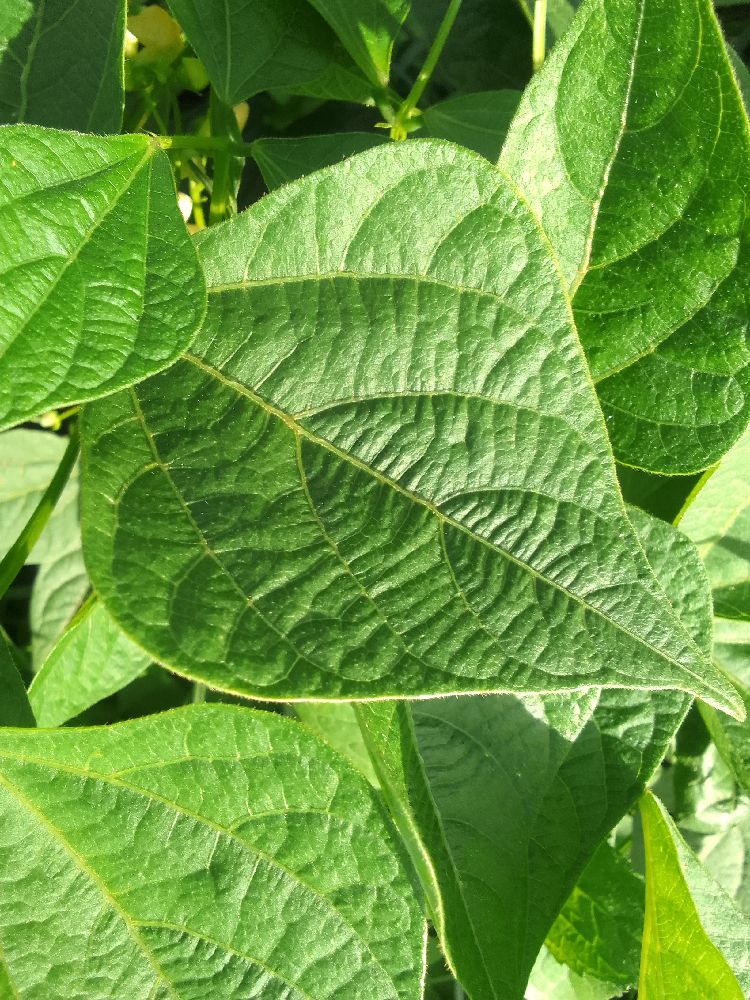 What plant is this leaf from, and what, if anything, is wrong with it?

common bean, healthy
